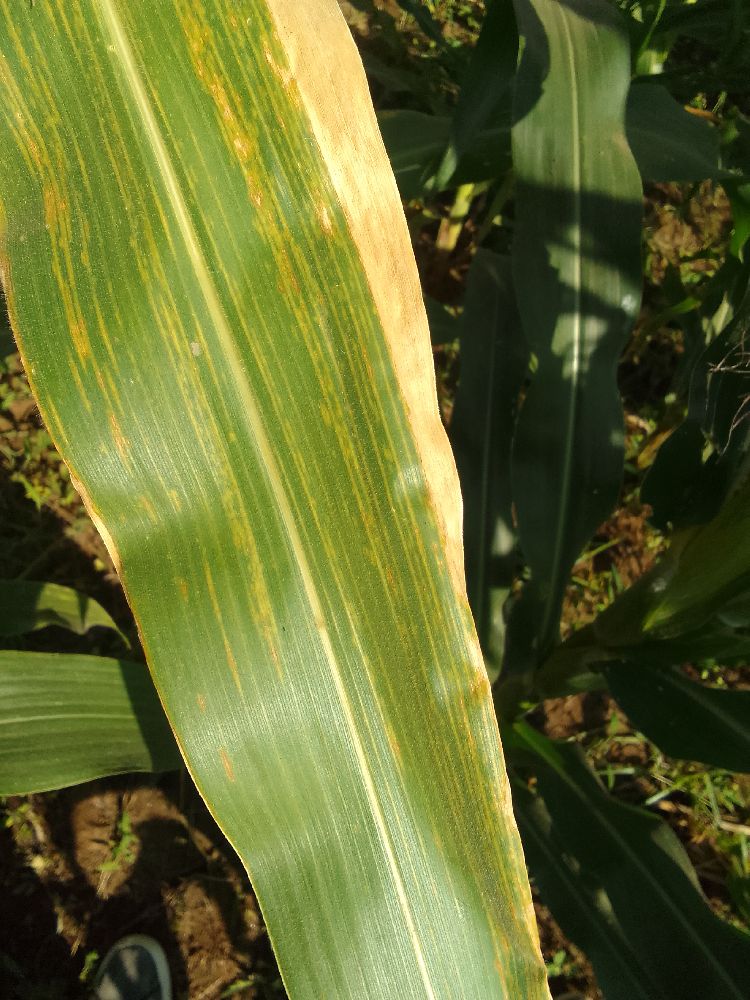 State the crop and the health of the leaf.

maize, maize lethal necrosis
